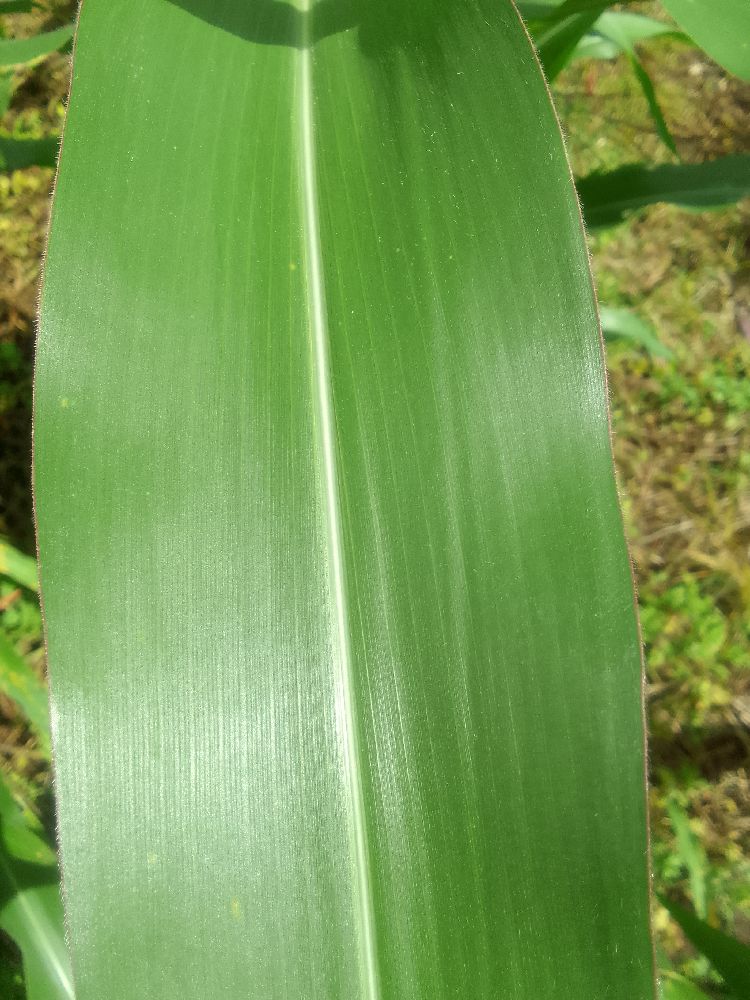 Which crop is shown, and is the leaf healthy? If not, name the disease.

maize, healthy
